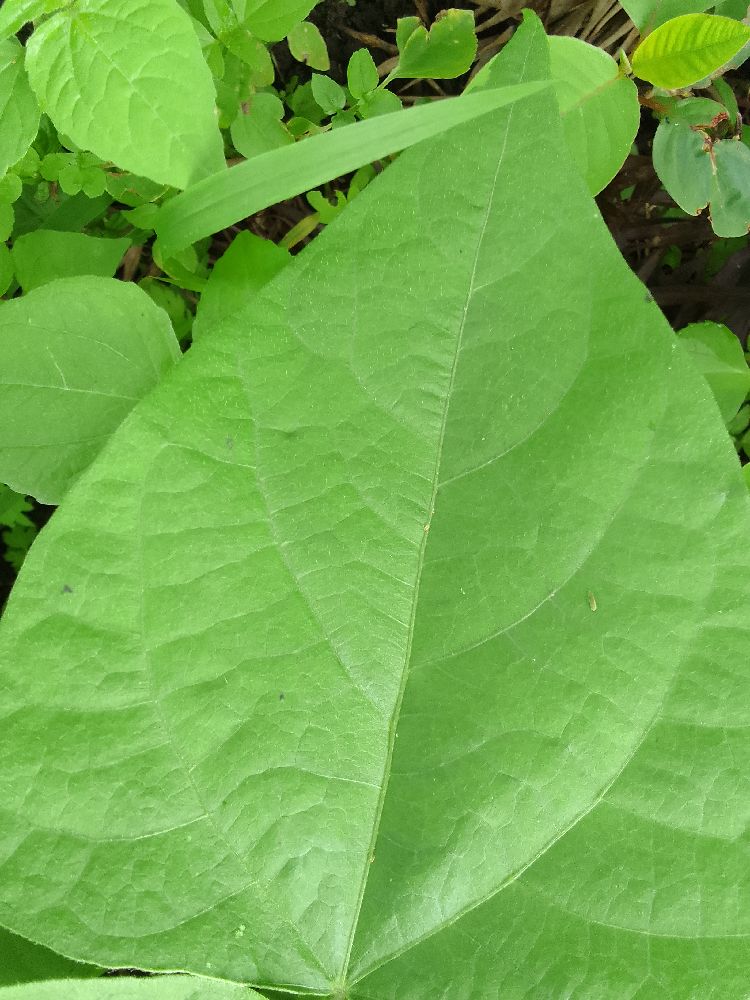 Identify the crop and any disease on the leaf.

common bean, healthy
